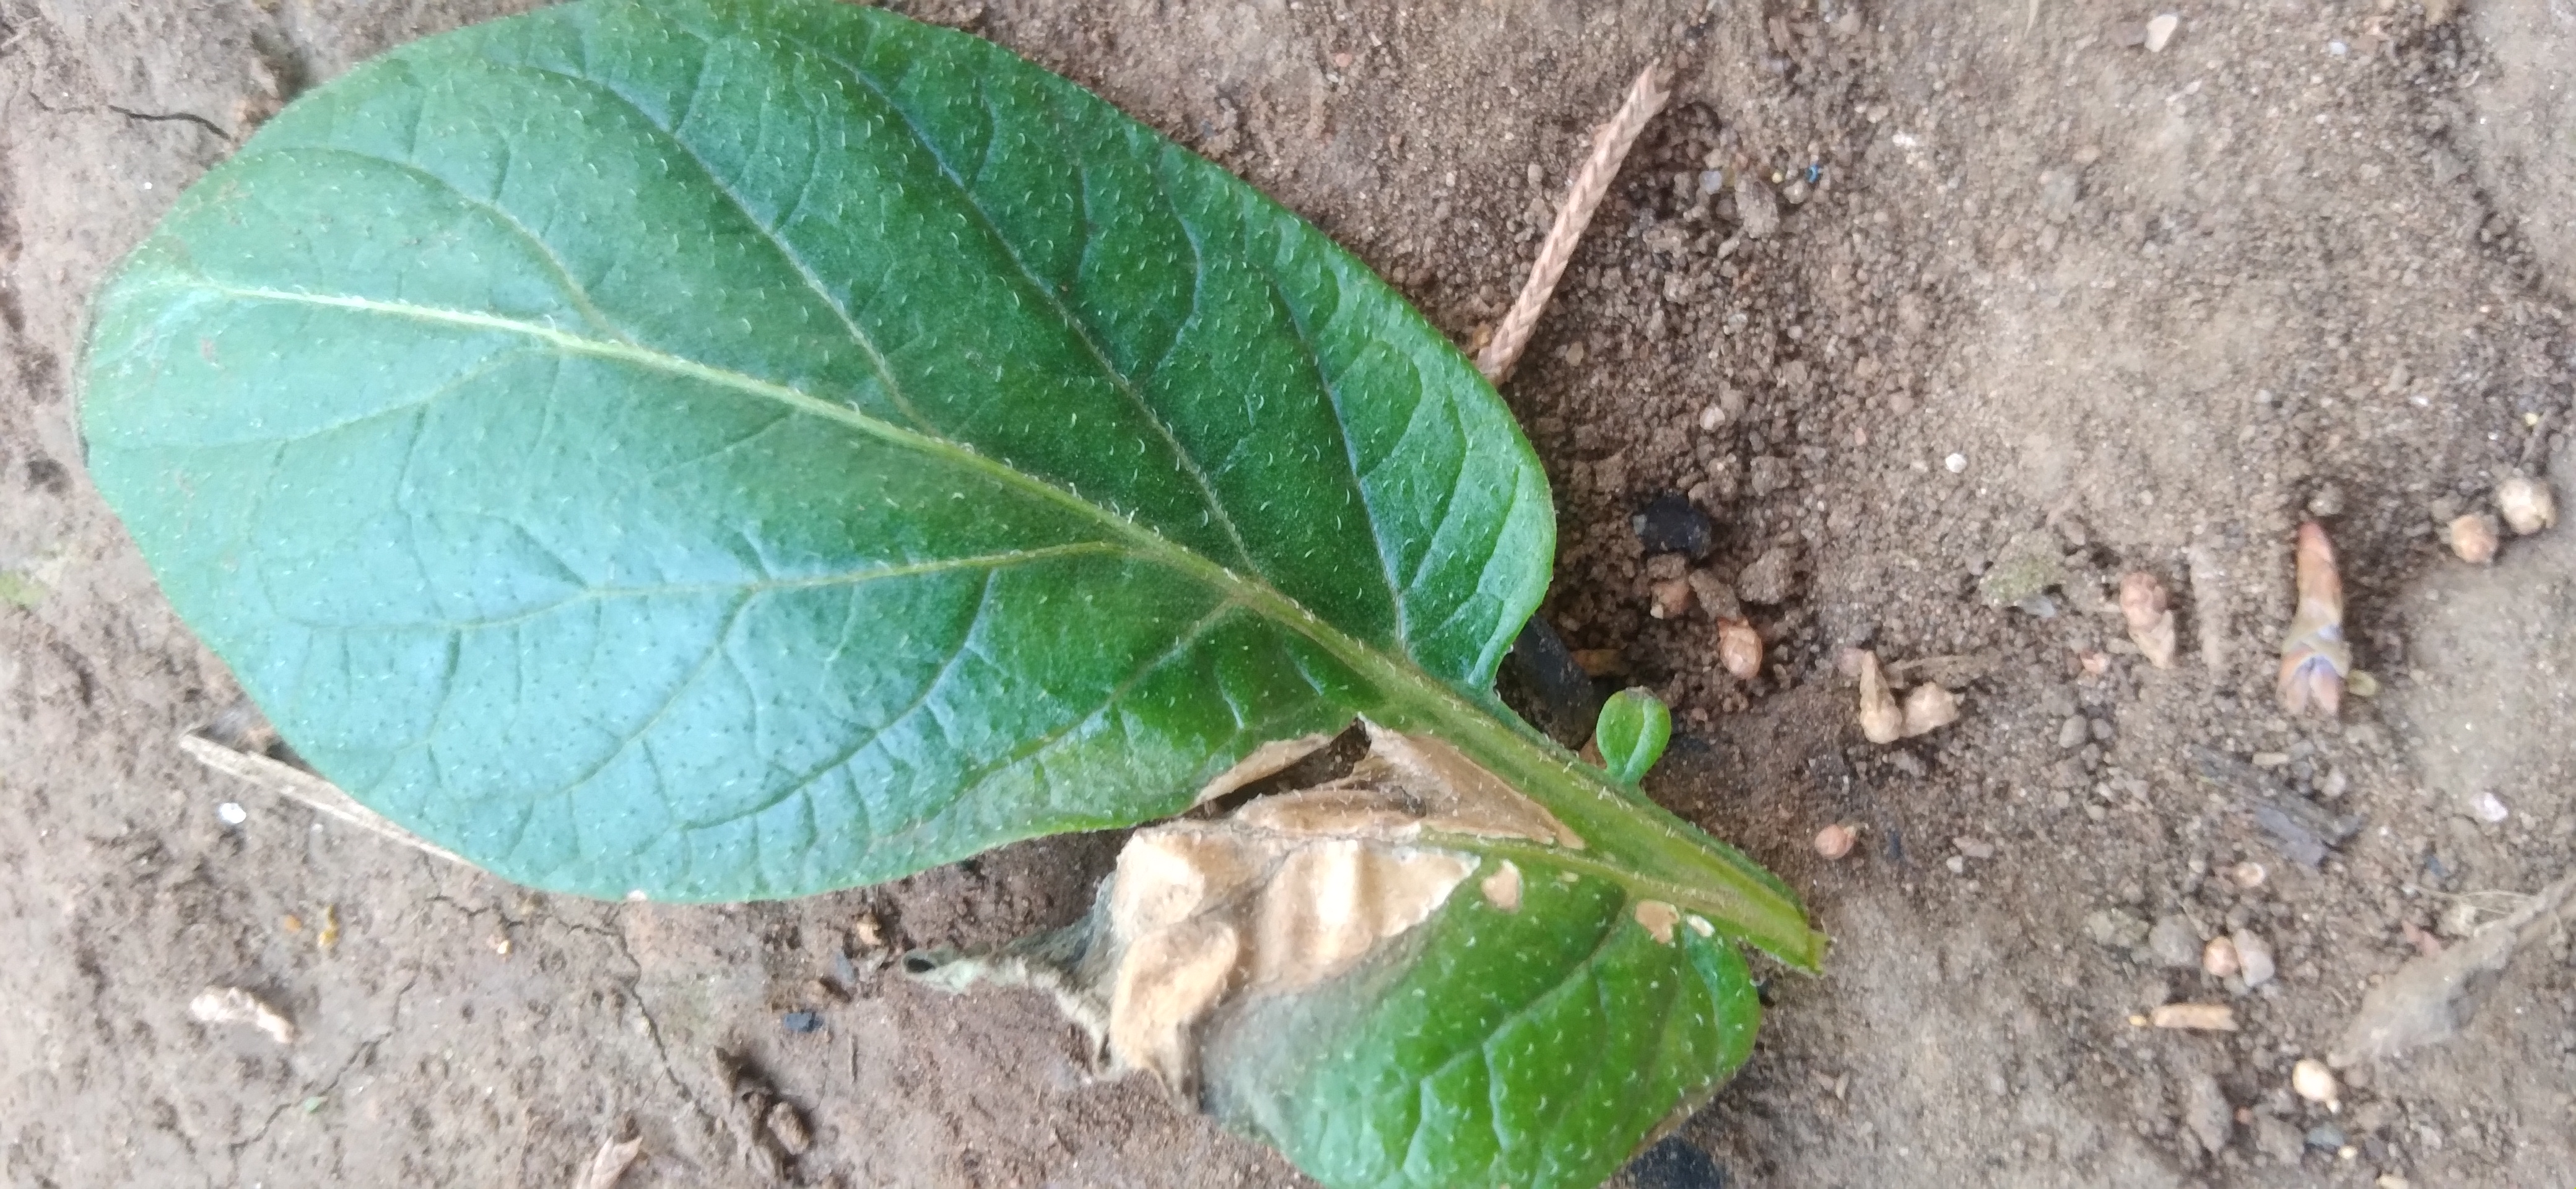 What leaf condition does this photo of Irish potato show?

early blight
